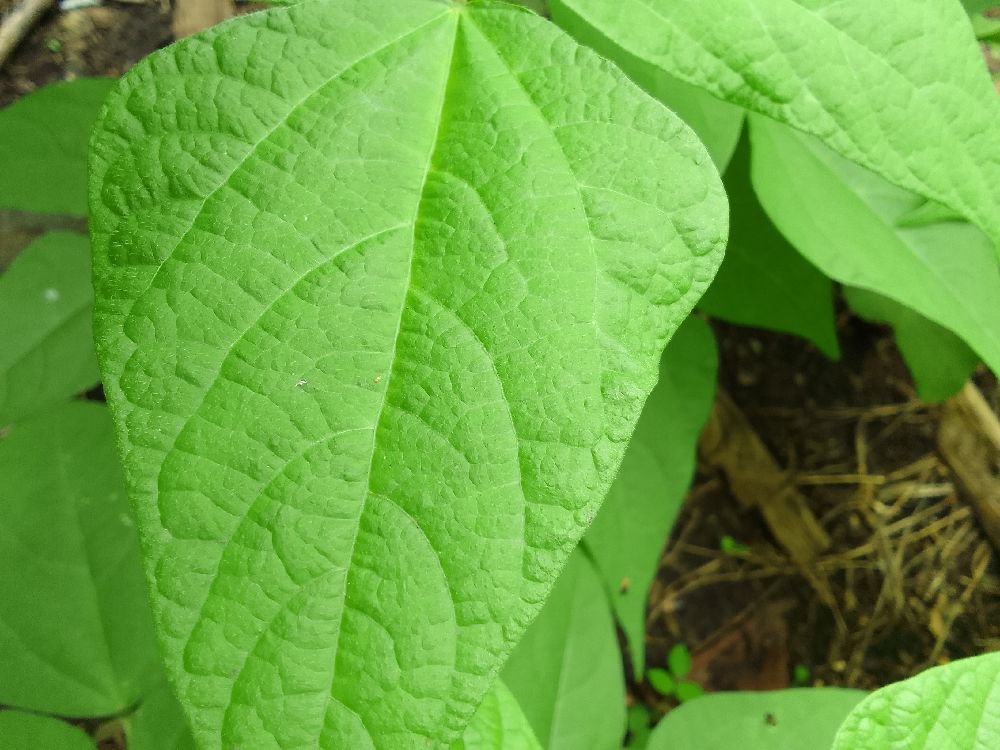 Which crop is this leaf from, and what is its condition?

common bean, healthy
